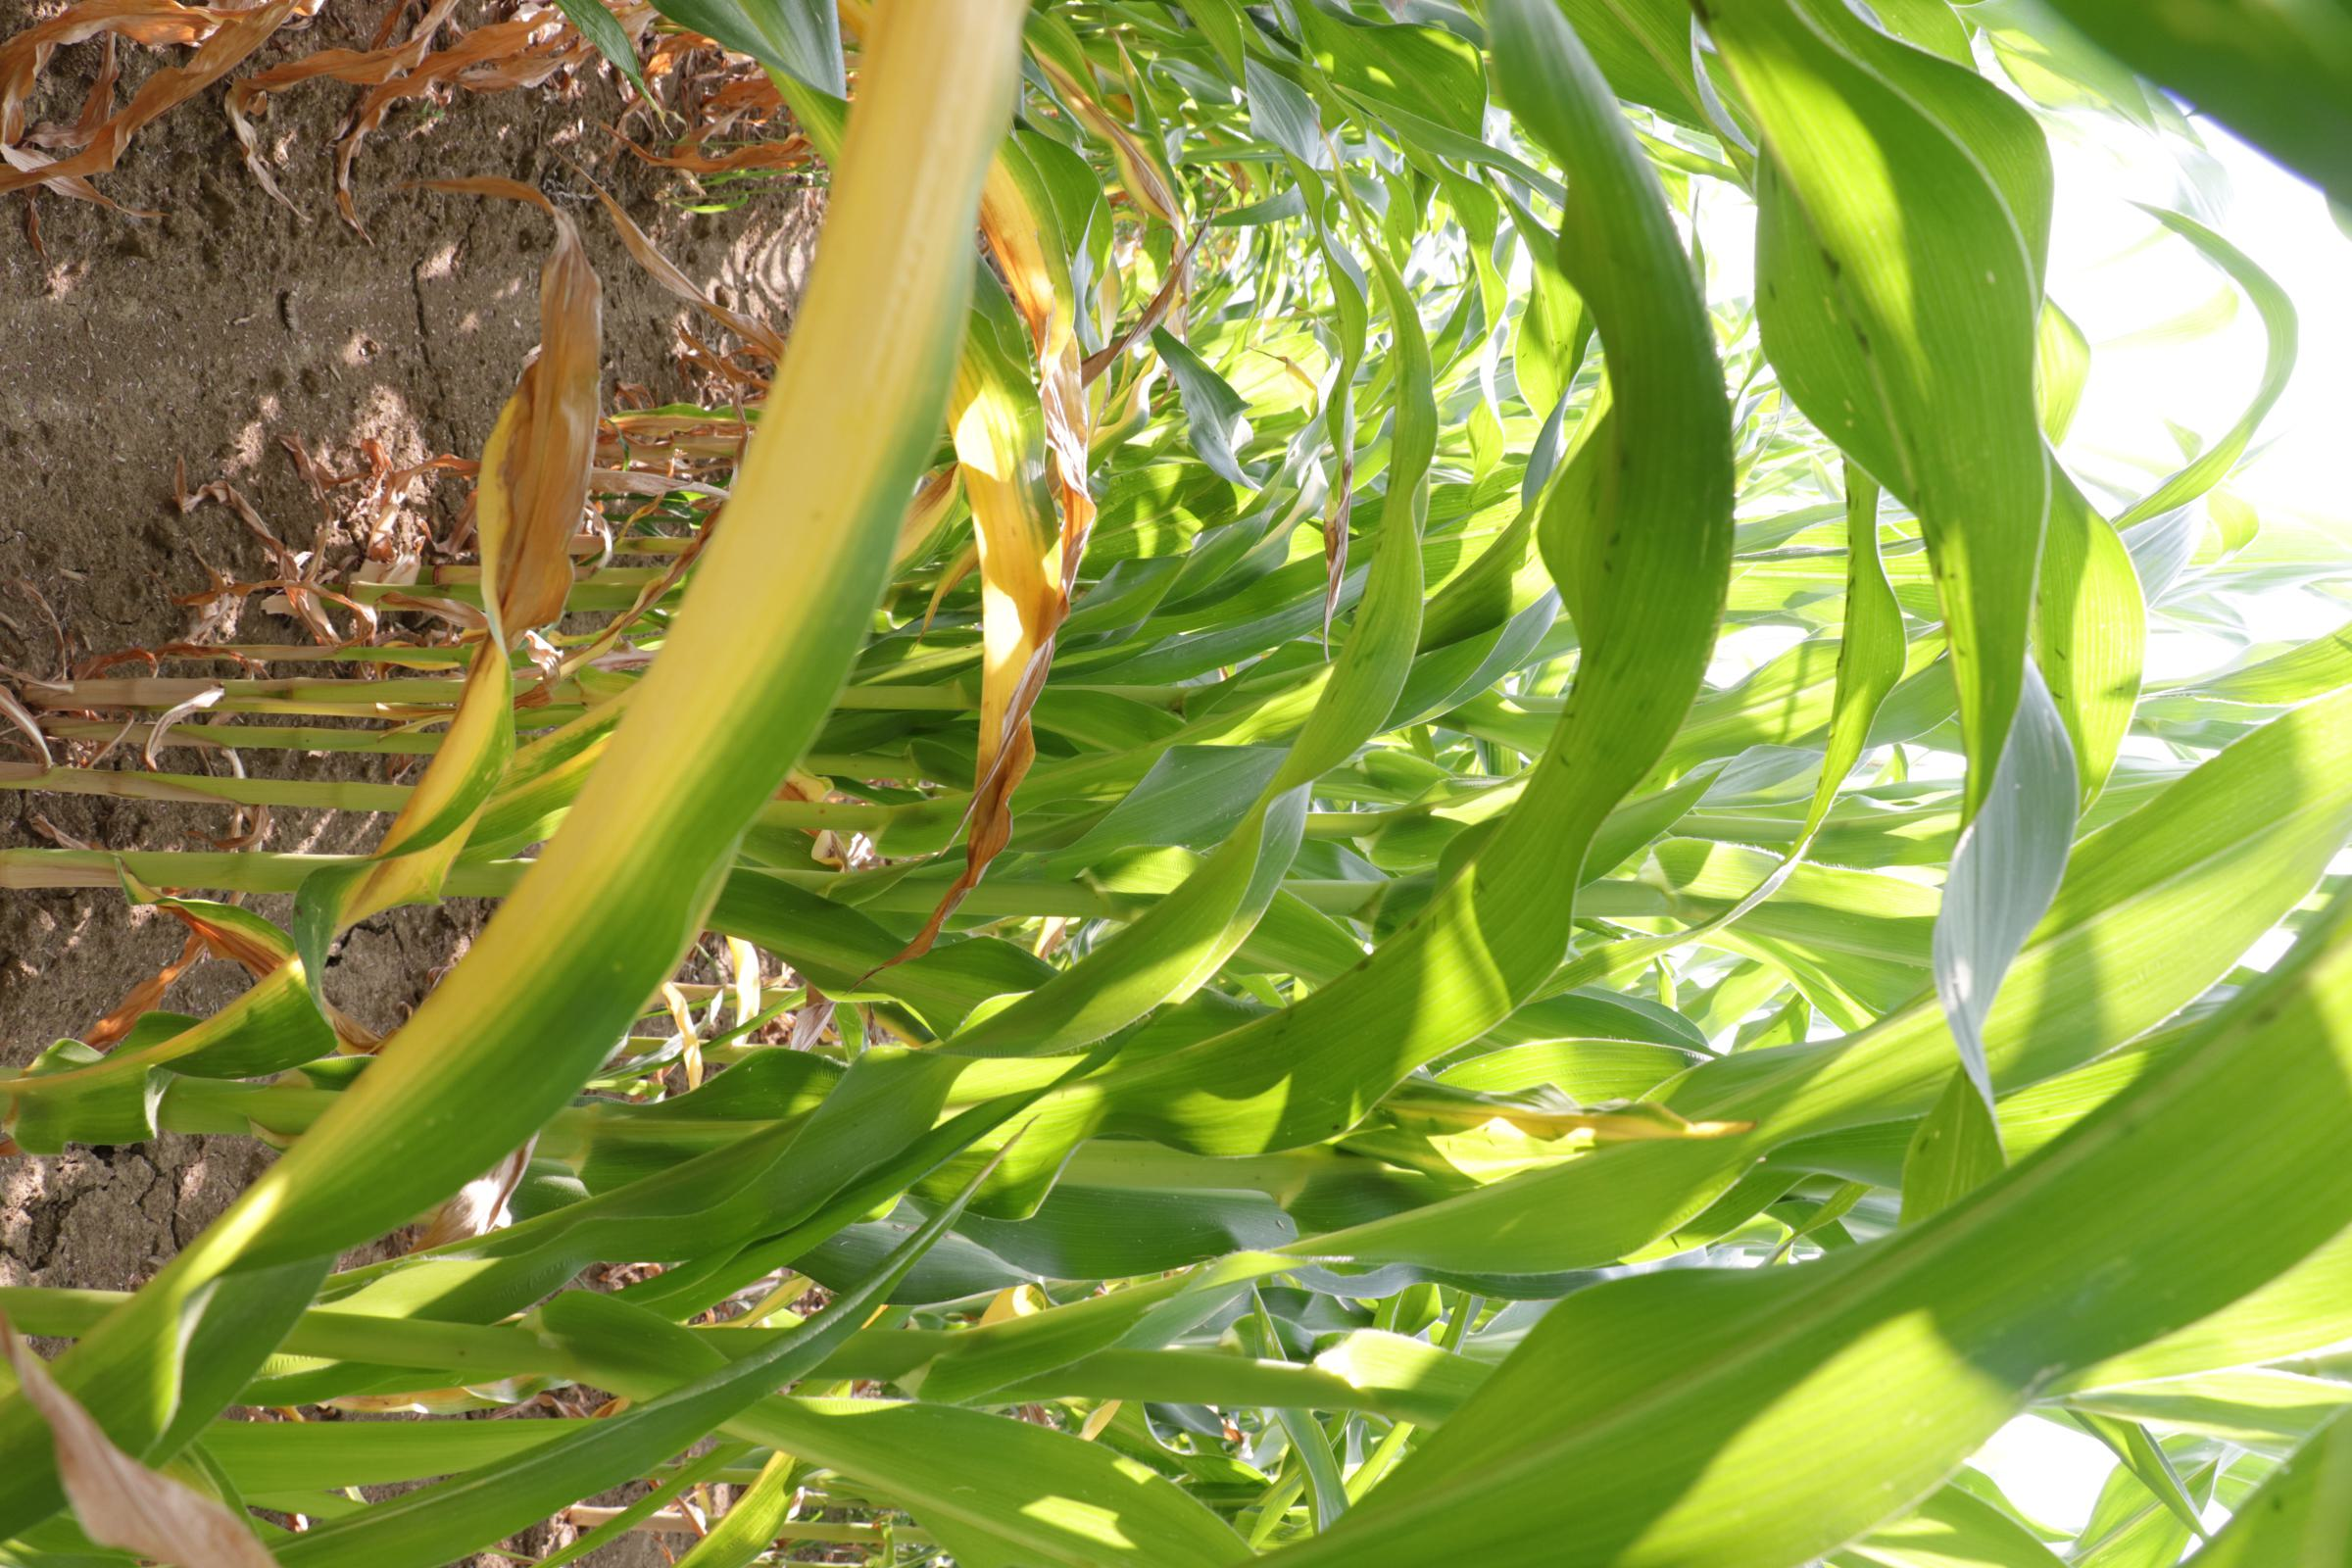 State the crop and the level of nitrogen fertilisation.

maize, reduced nitrogen fertilisation
